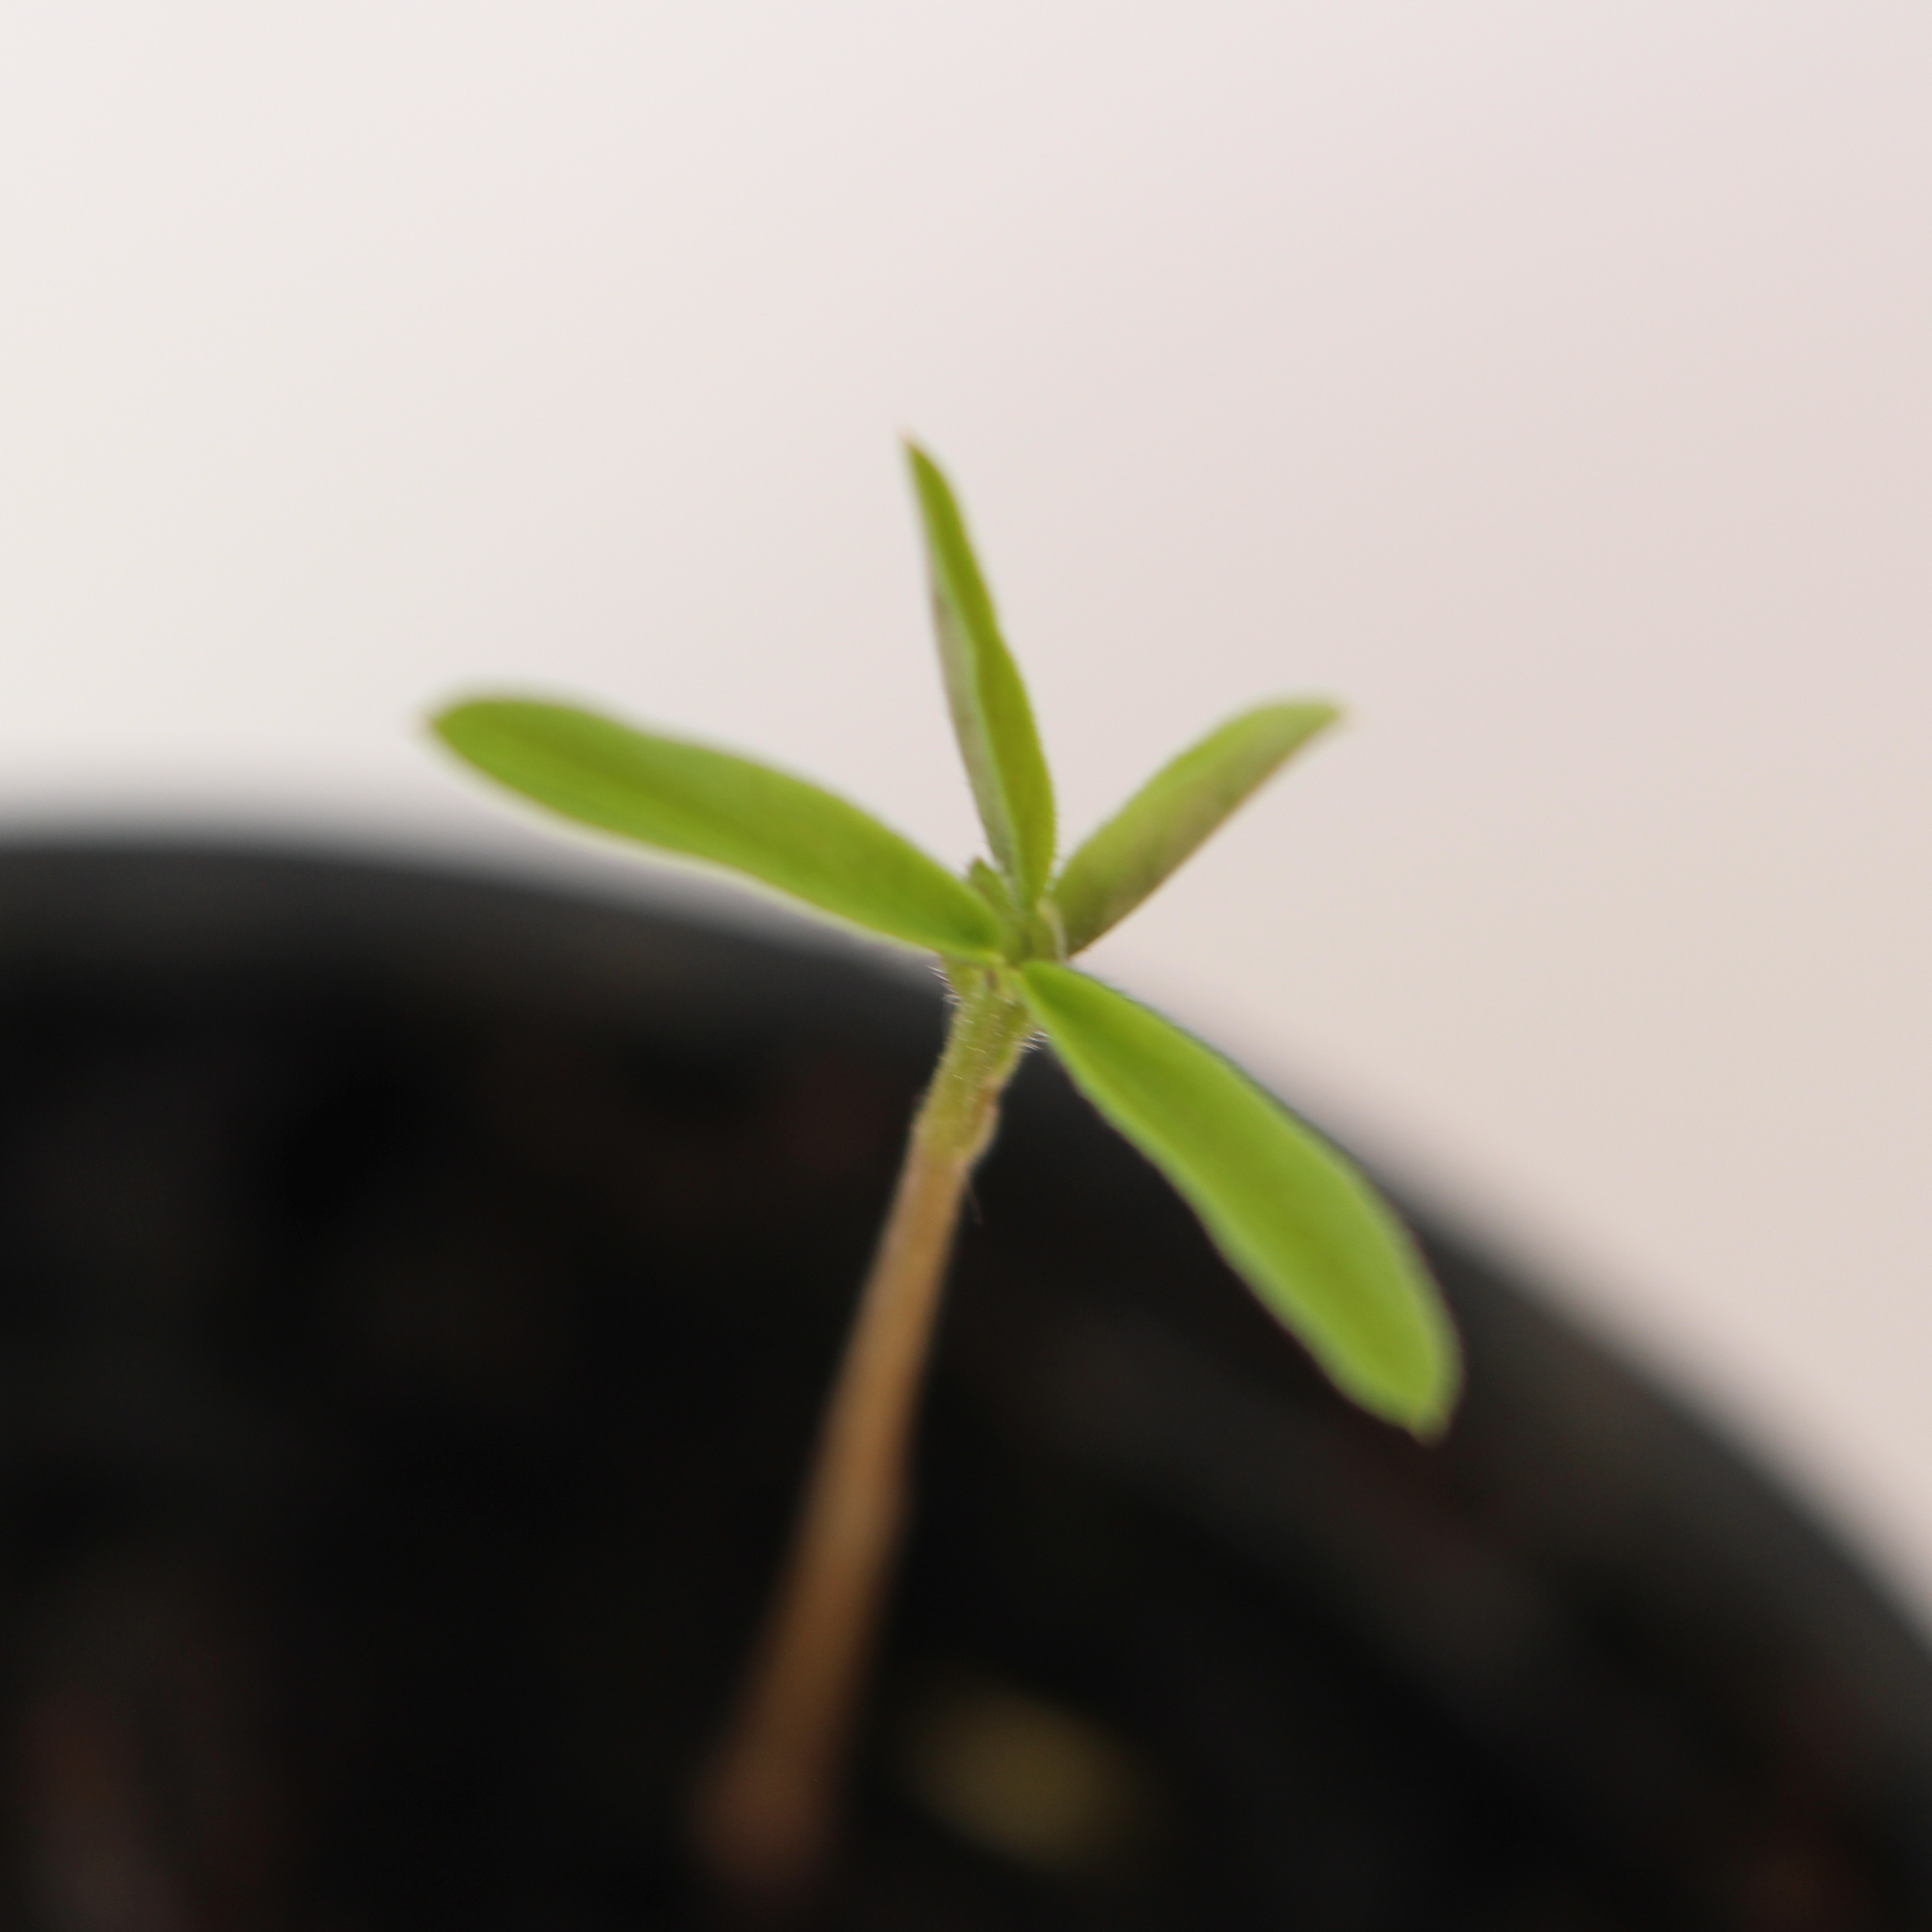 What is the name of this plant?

Vicia sativa
